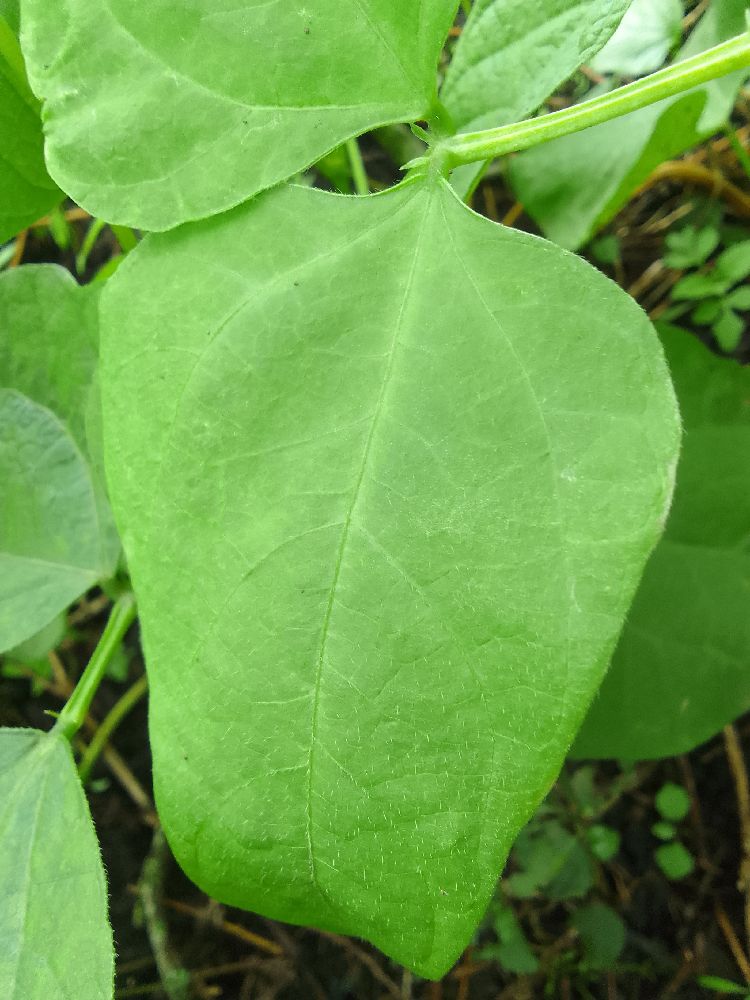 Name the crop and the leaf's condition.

common bean, healthy
